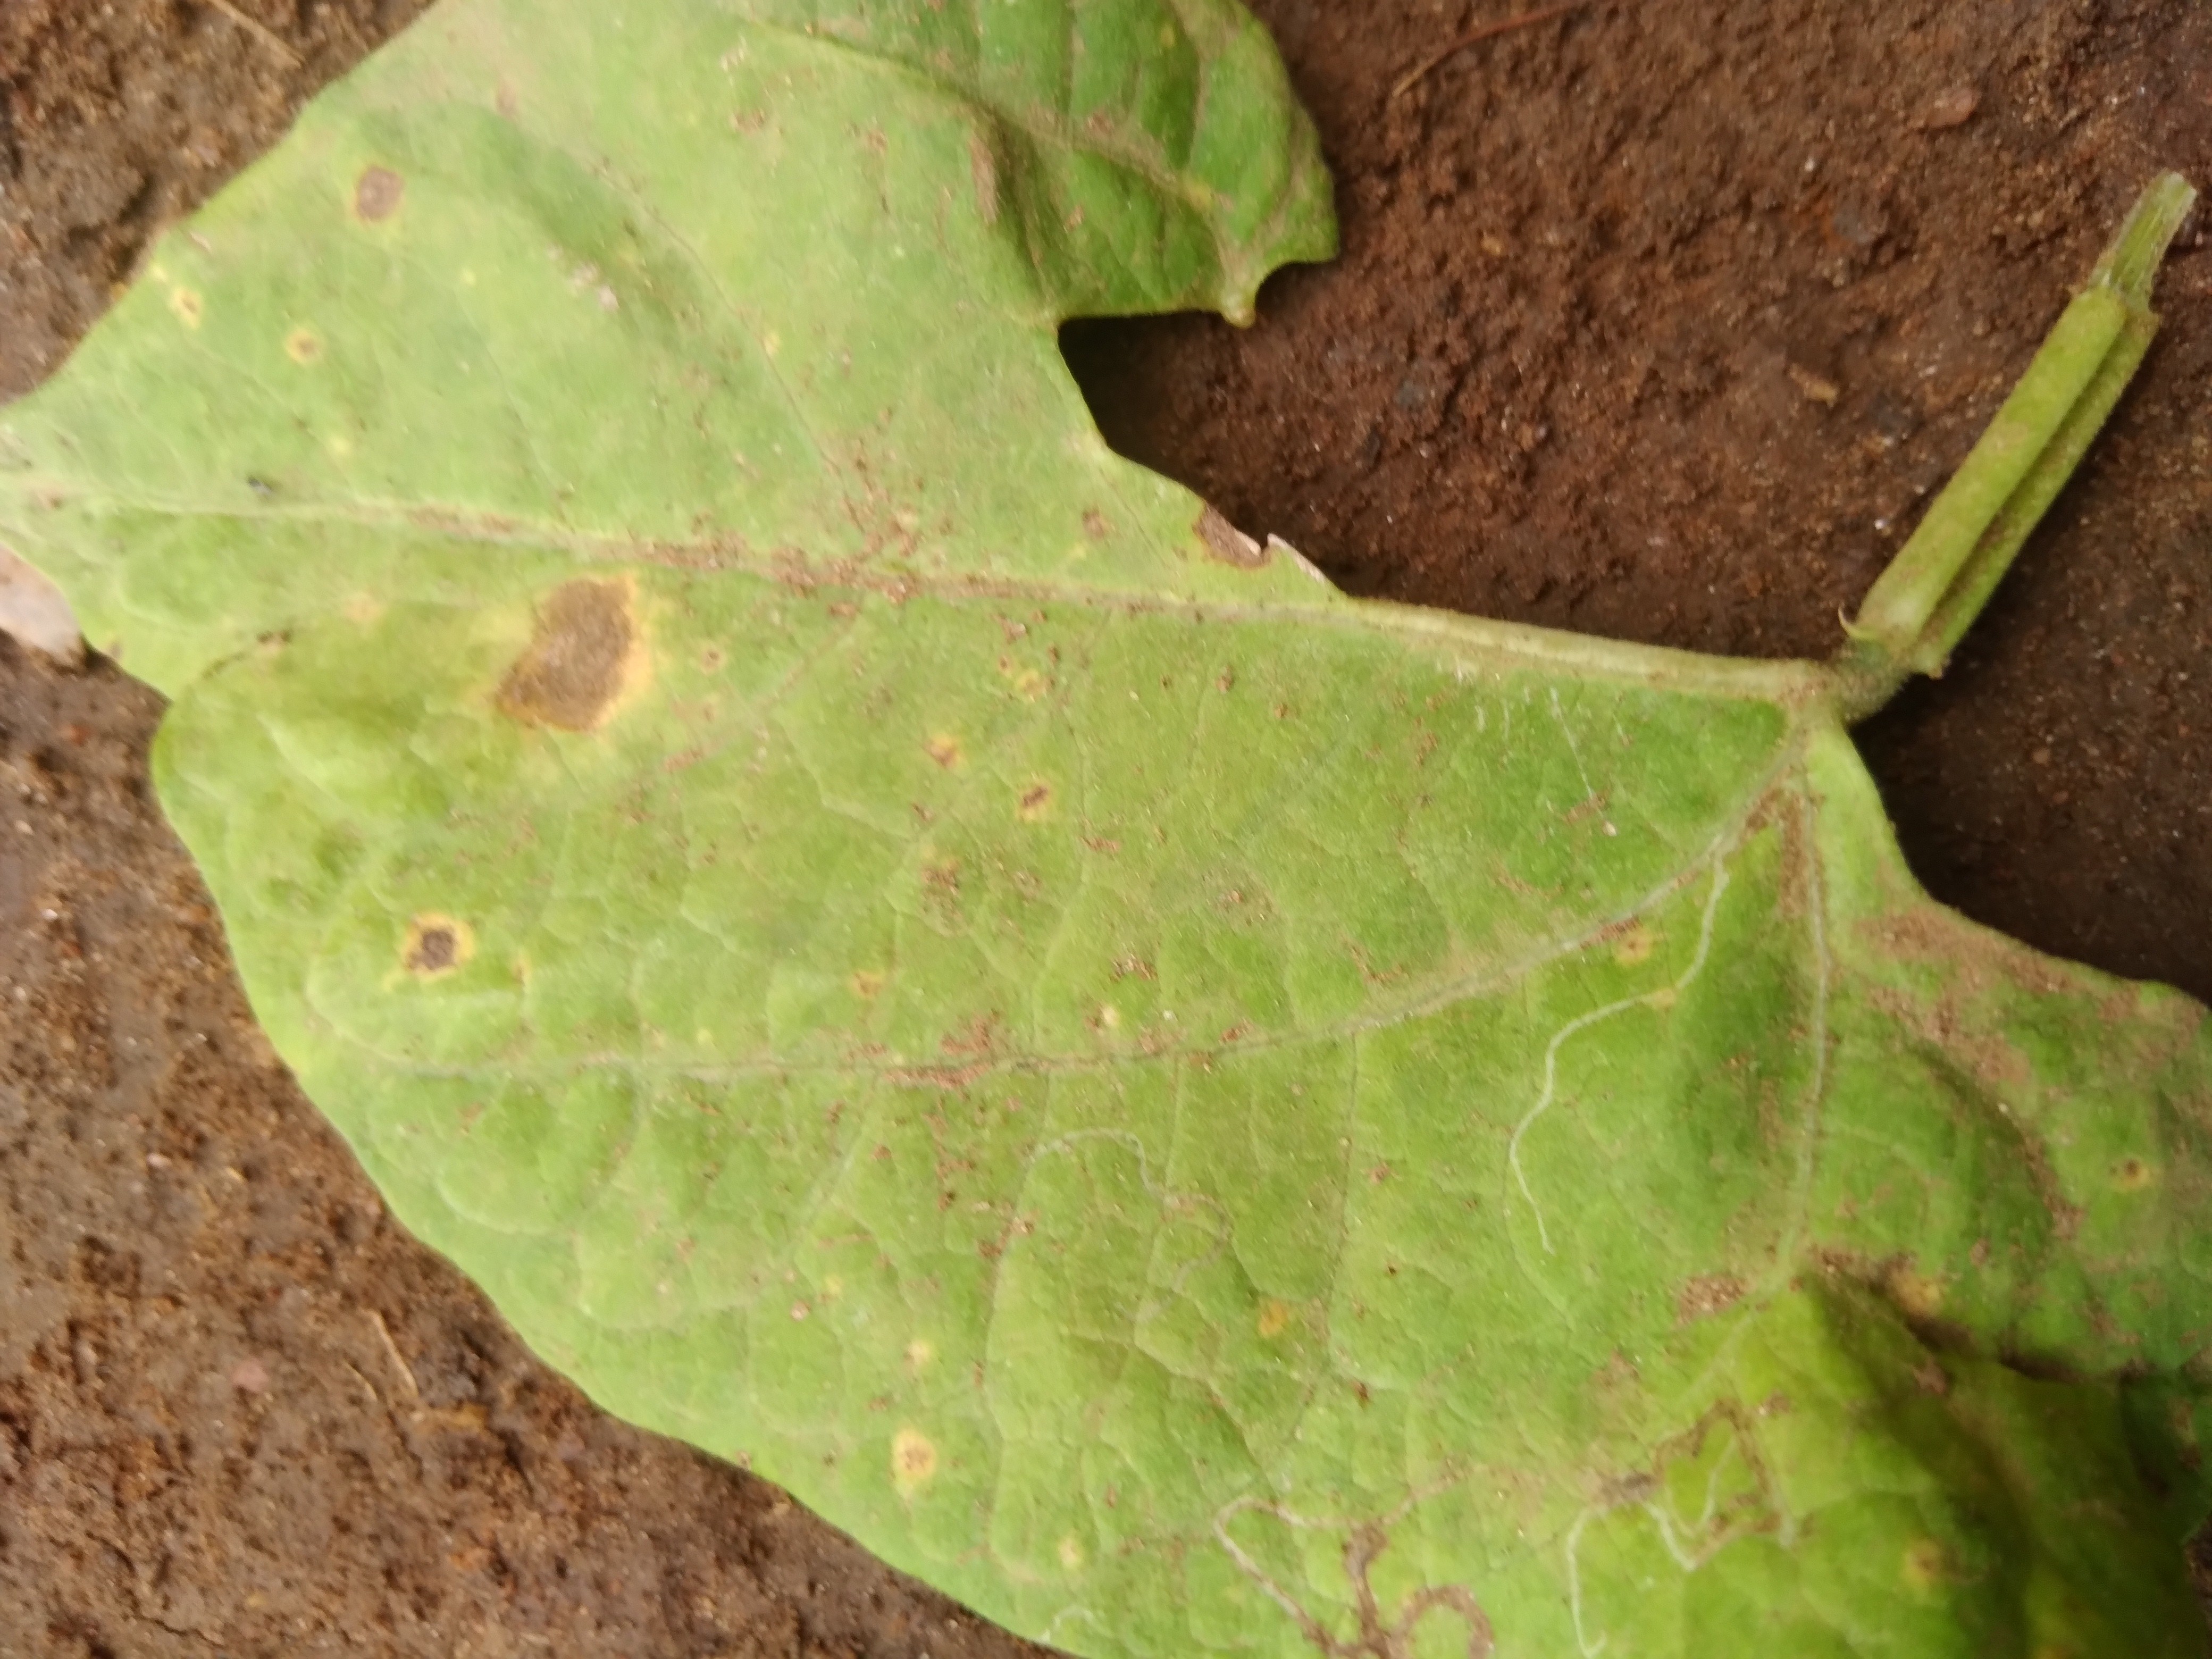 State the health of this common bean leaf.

rust
